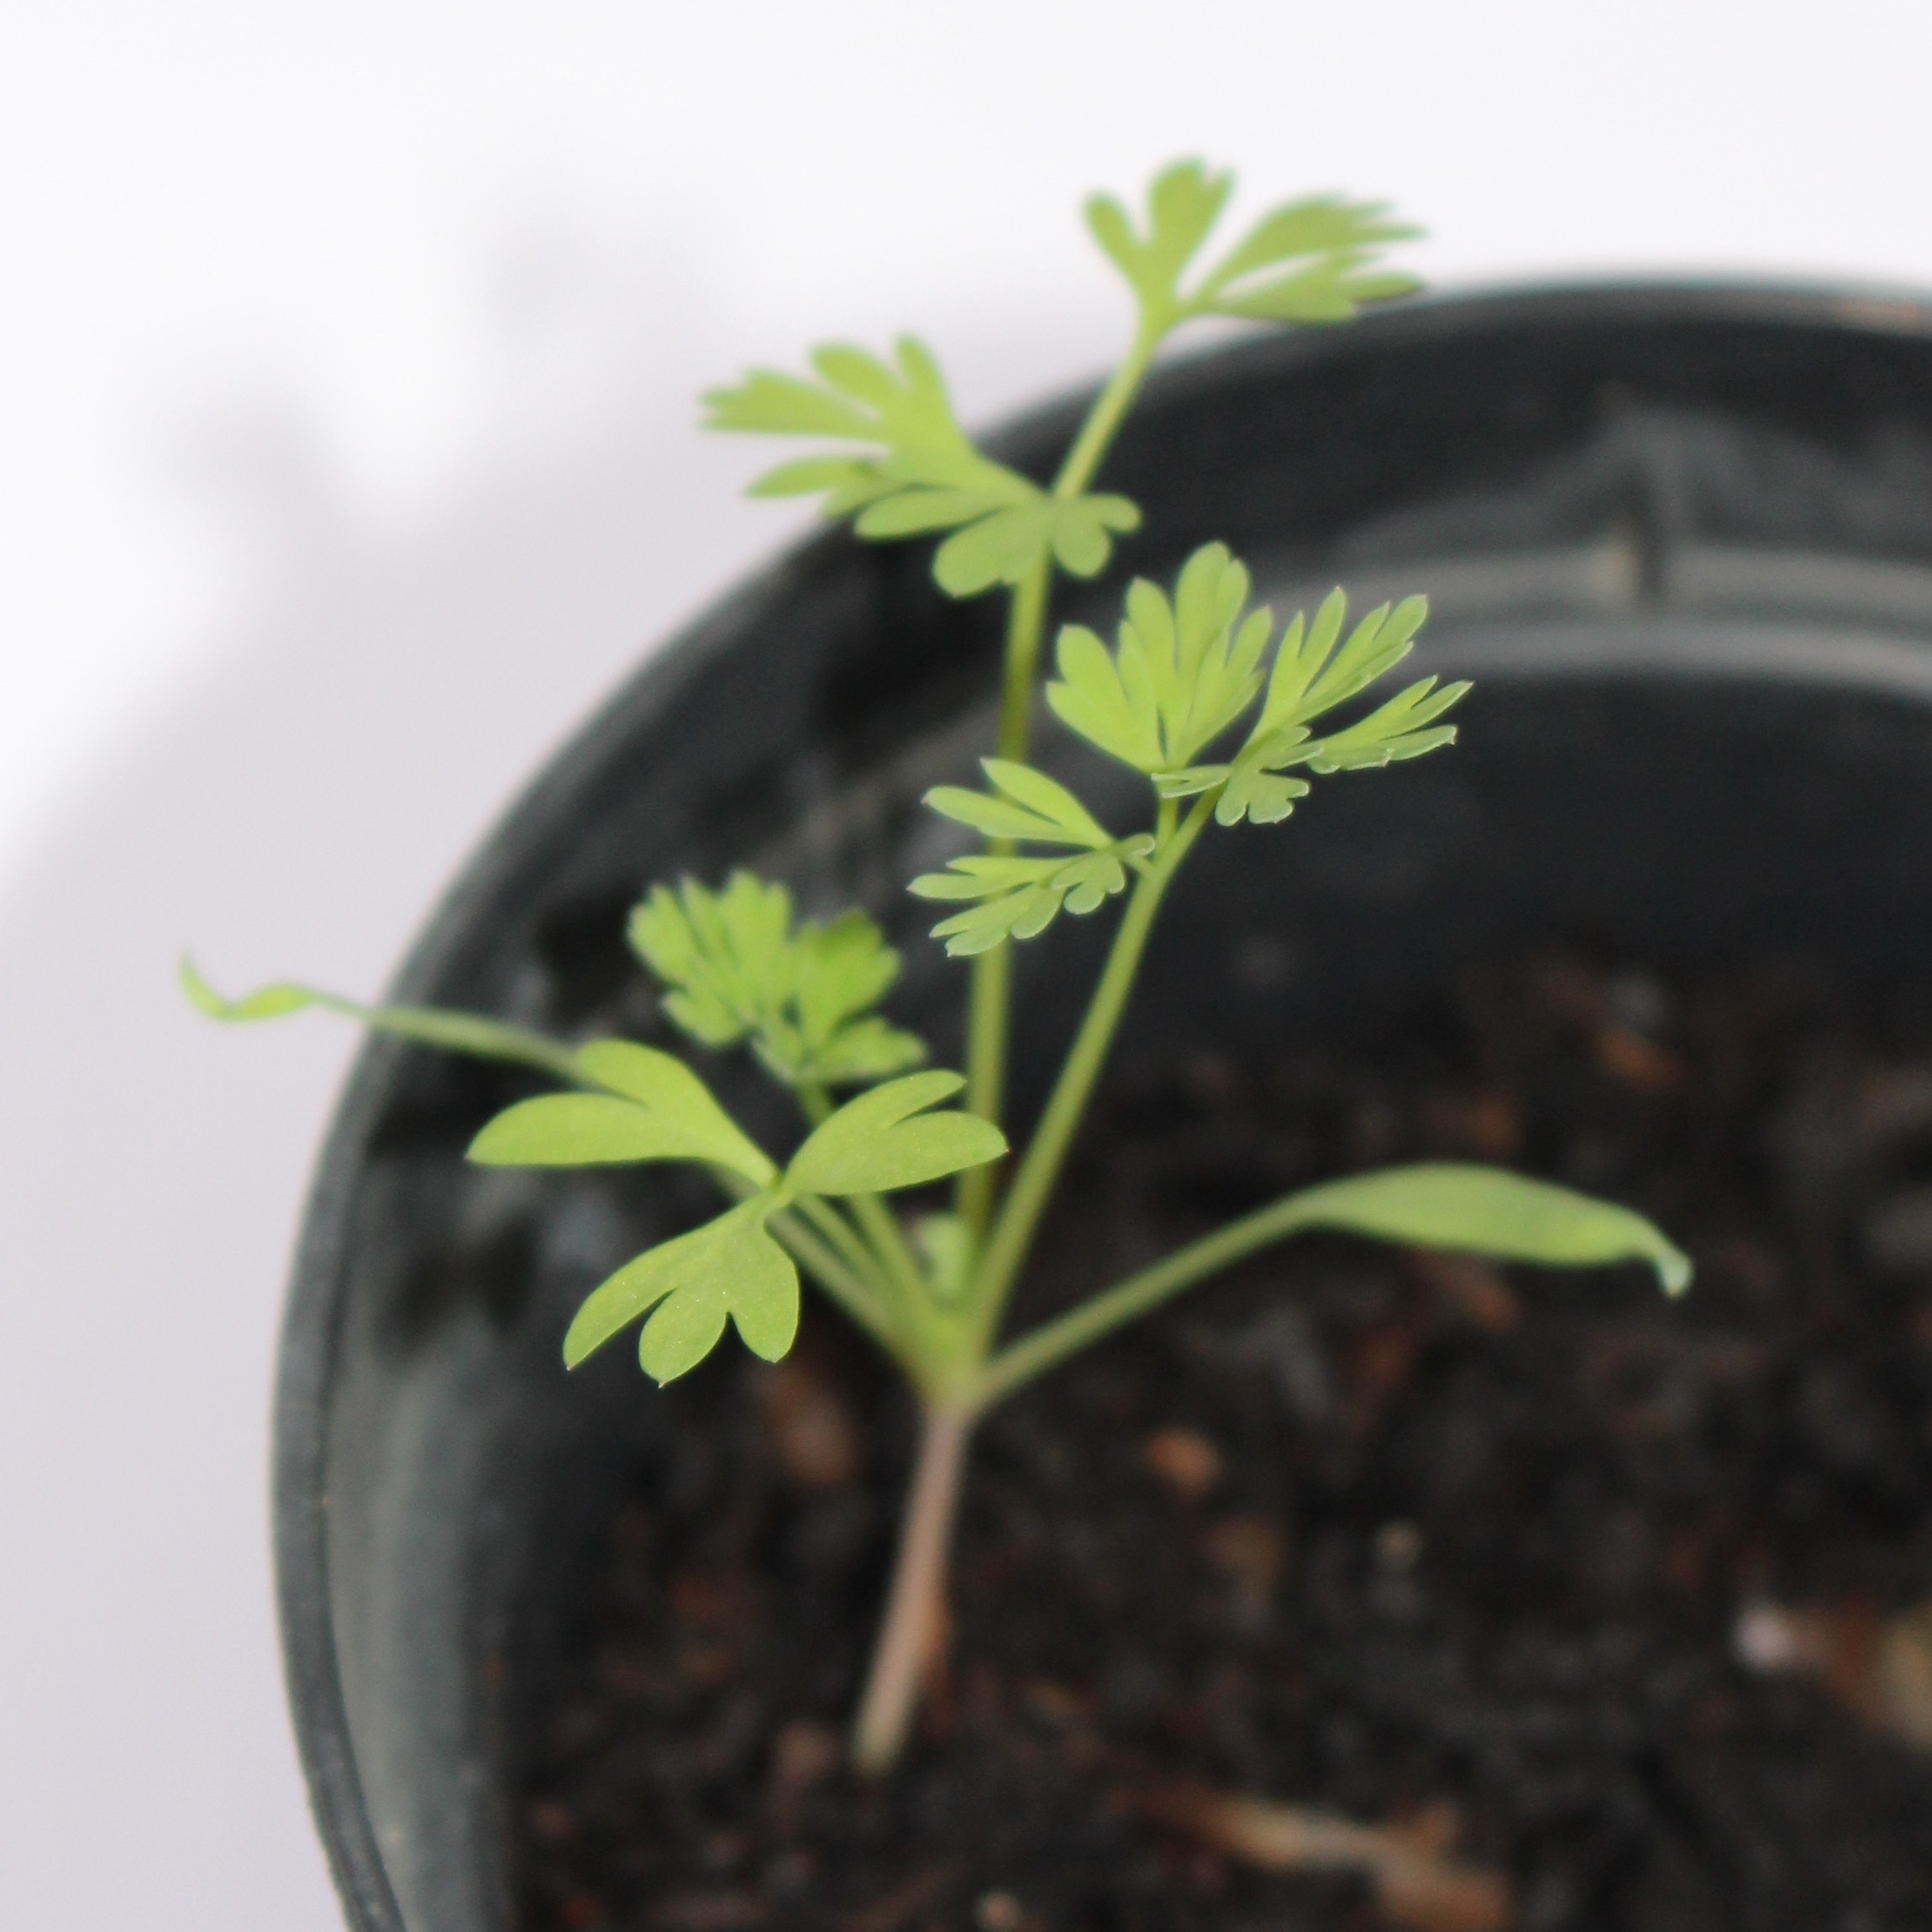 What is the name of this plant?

Fumaria officinalis
